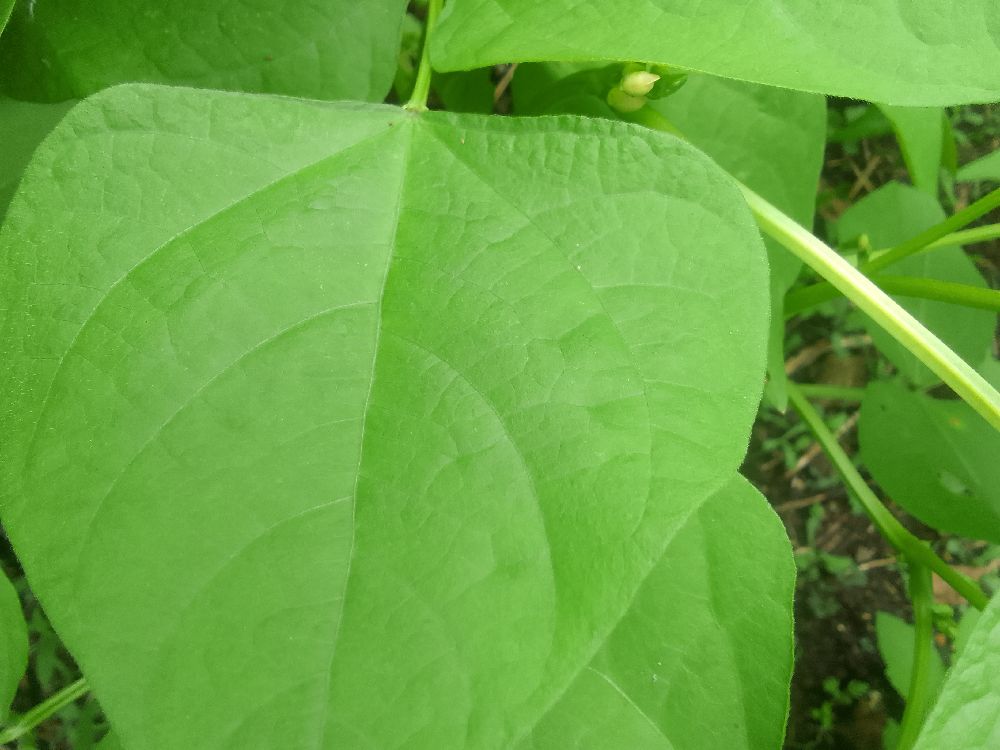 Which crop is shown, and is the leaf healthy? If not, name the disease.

common bean, healthy
